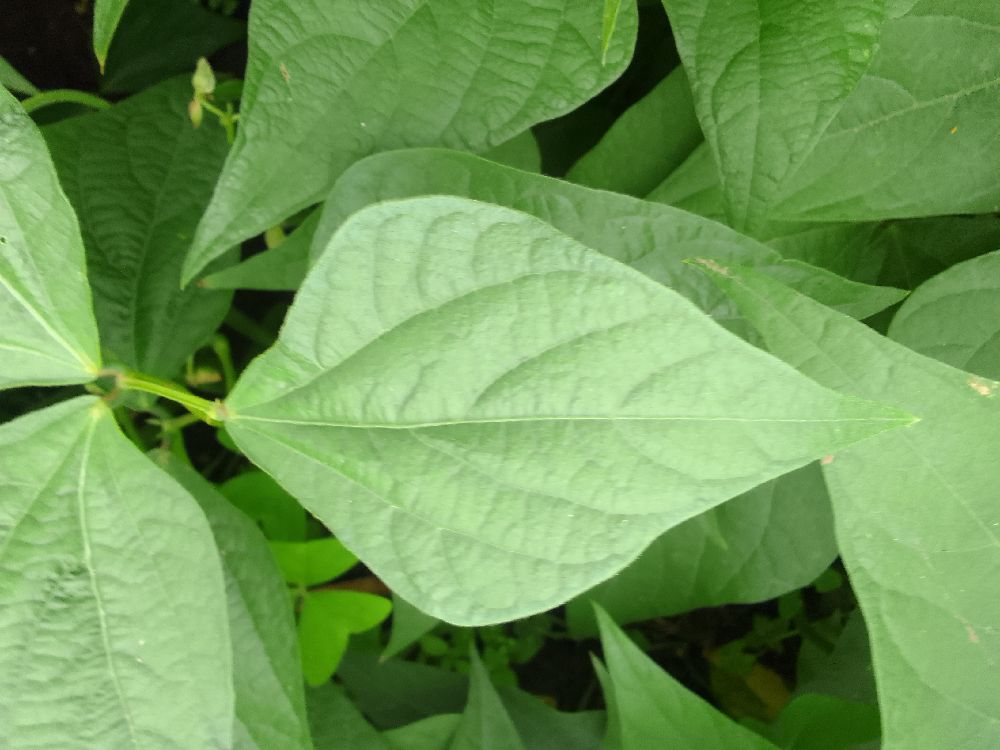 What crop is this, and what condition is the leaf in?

common bean, healthy
